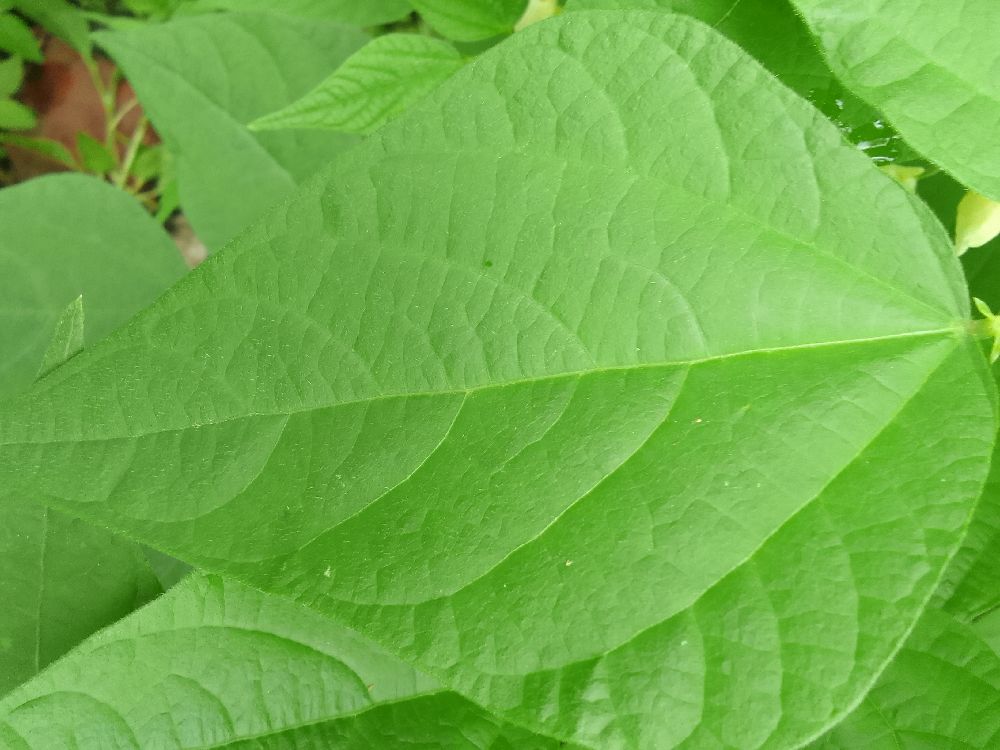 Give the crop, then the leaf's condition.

common bean, healthy
